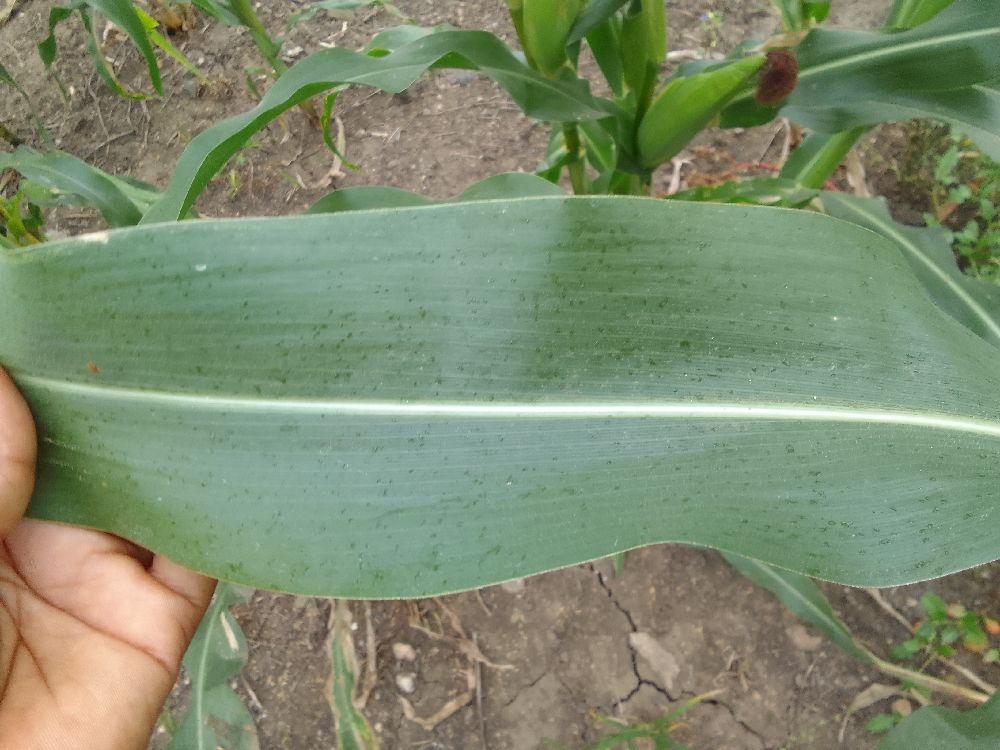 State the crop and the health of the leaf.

maize, healthy
